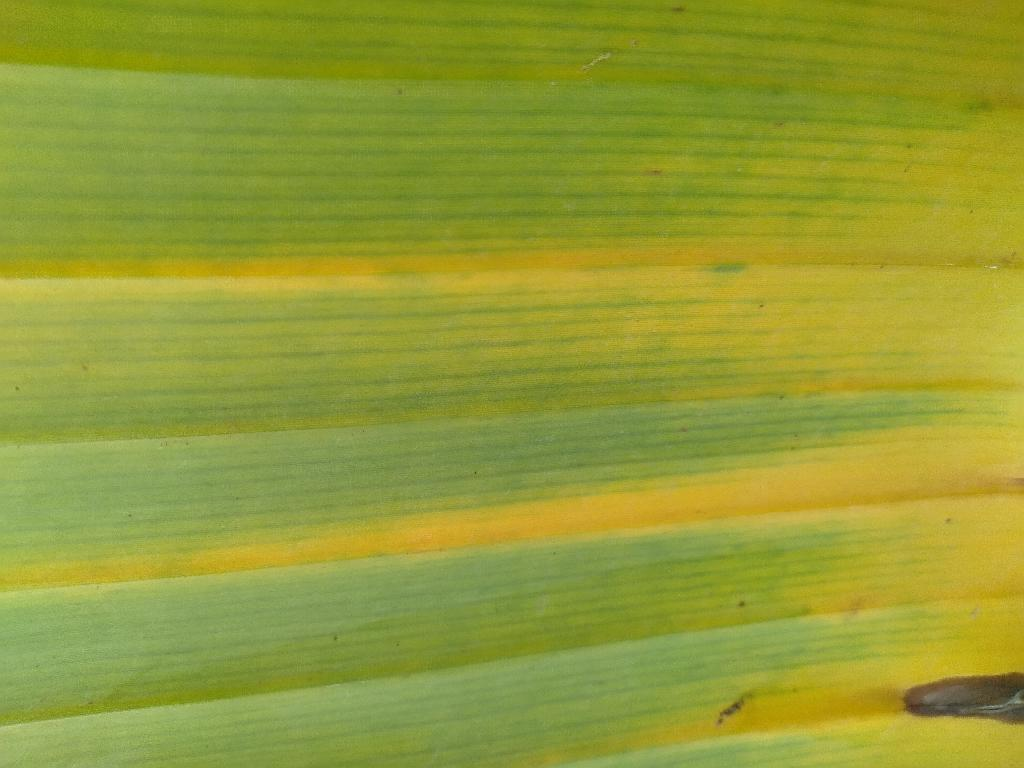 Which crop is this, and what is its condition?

banana, fusarium wilt race 1
